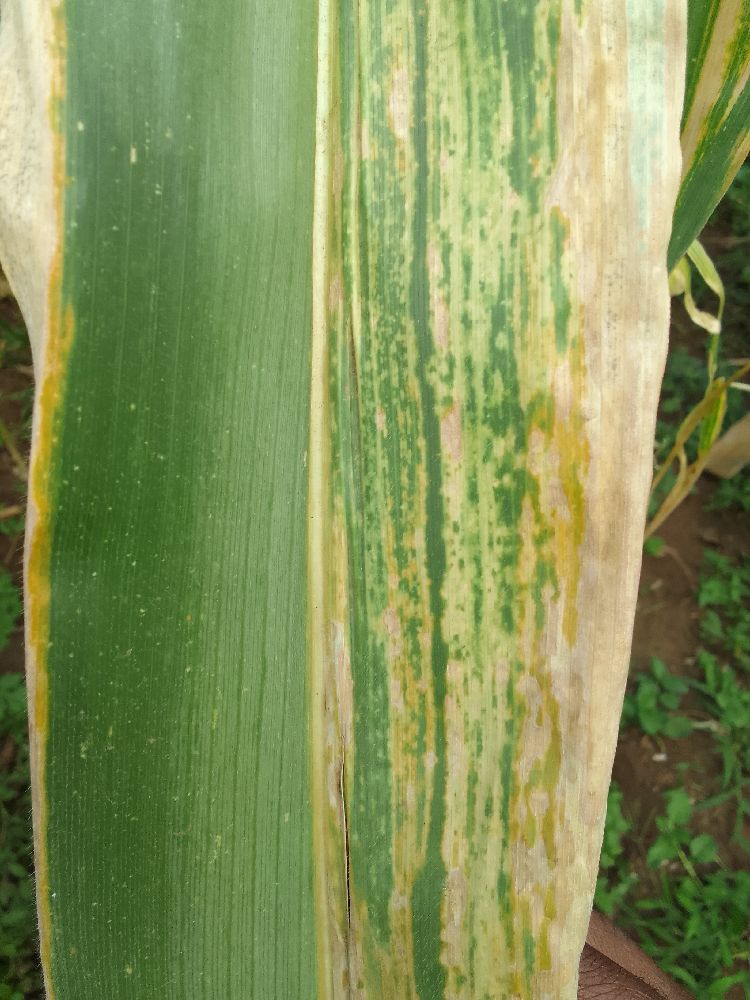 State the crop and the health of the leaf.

maize, maize lethal necrosis
